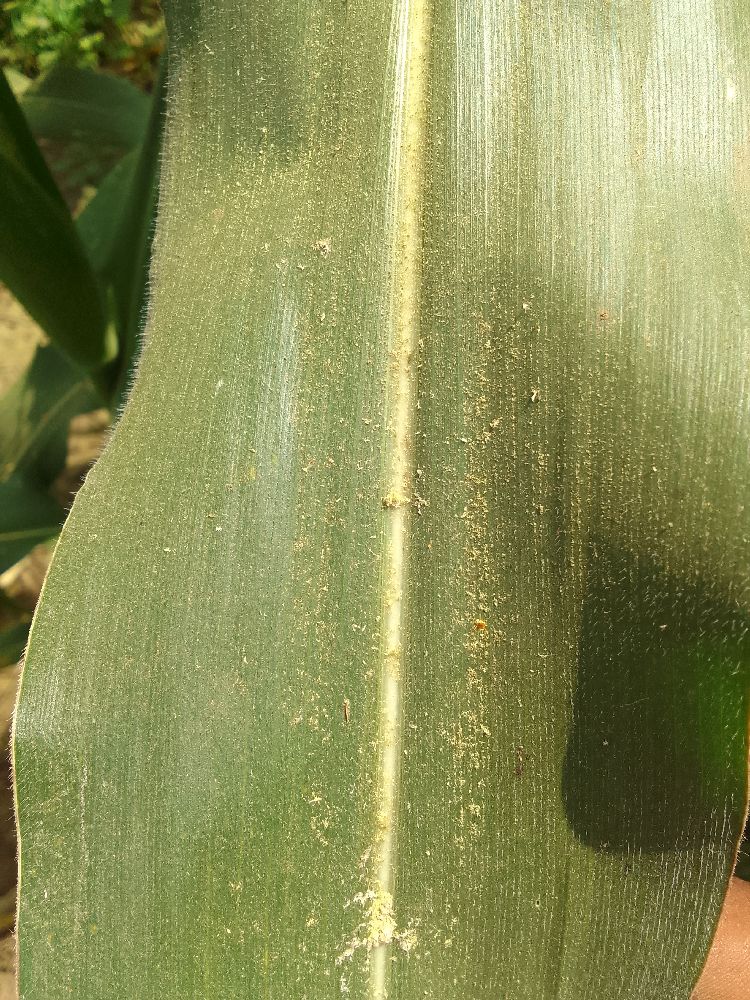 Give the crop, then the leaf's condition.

common bean, healthy
